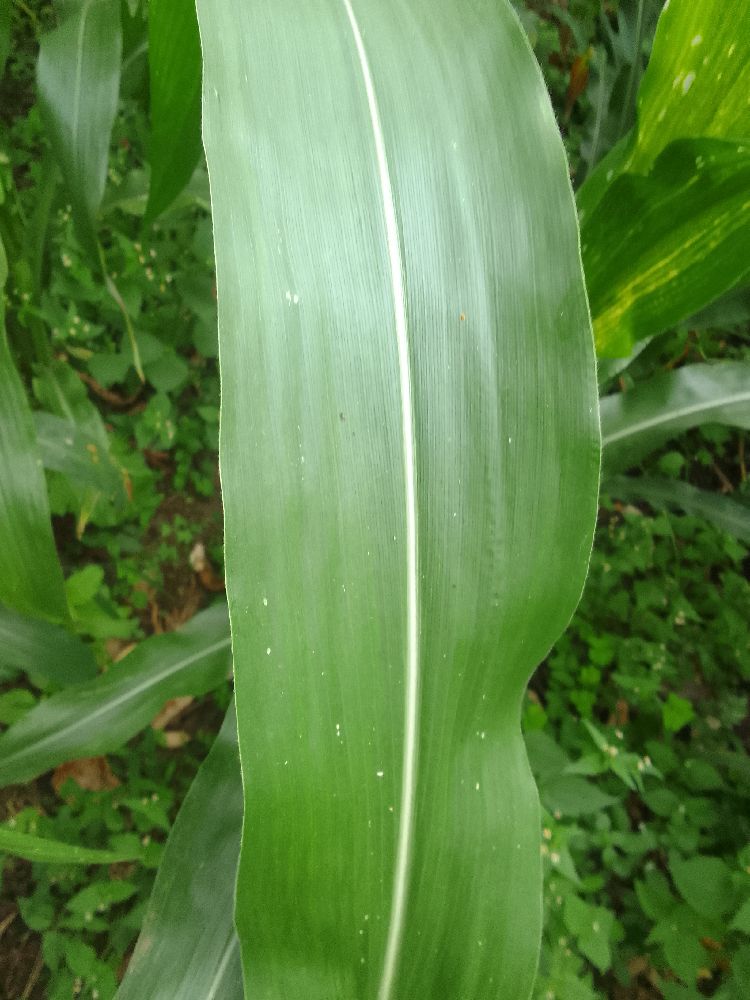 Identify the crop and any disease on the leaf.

maize, healthy
